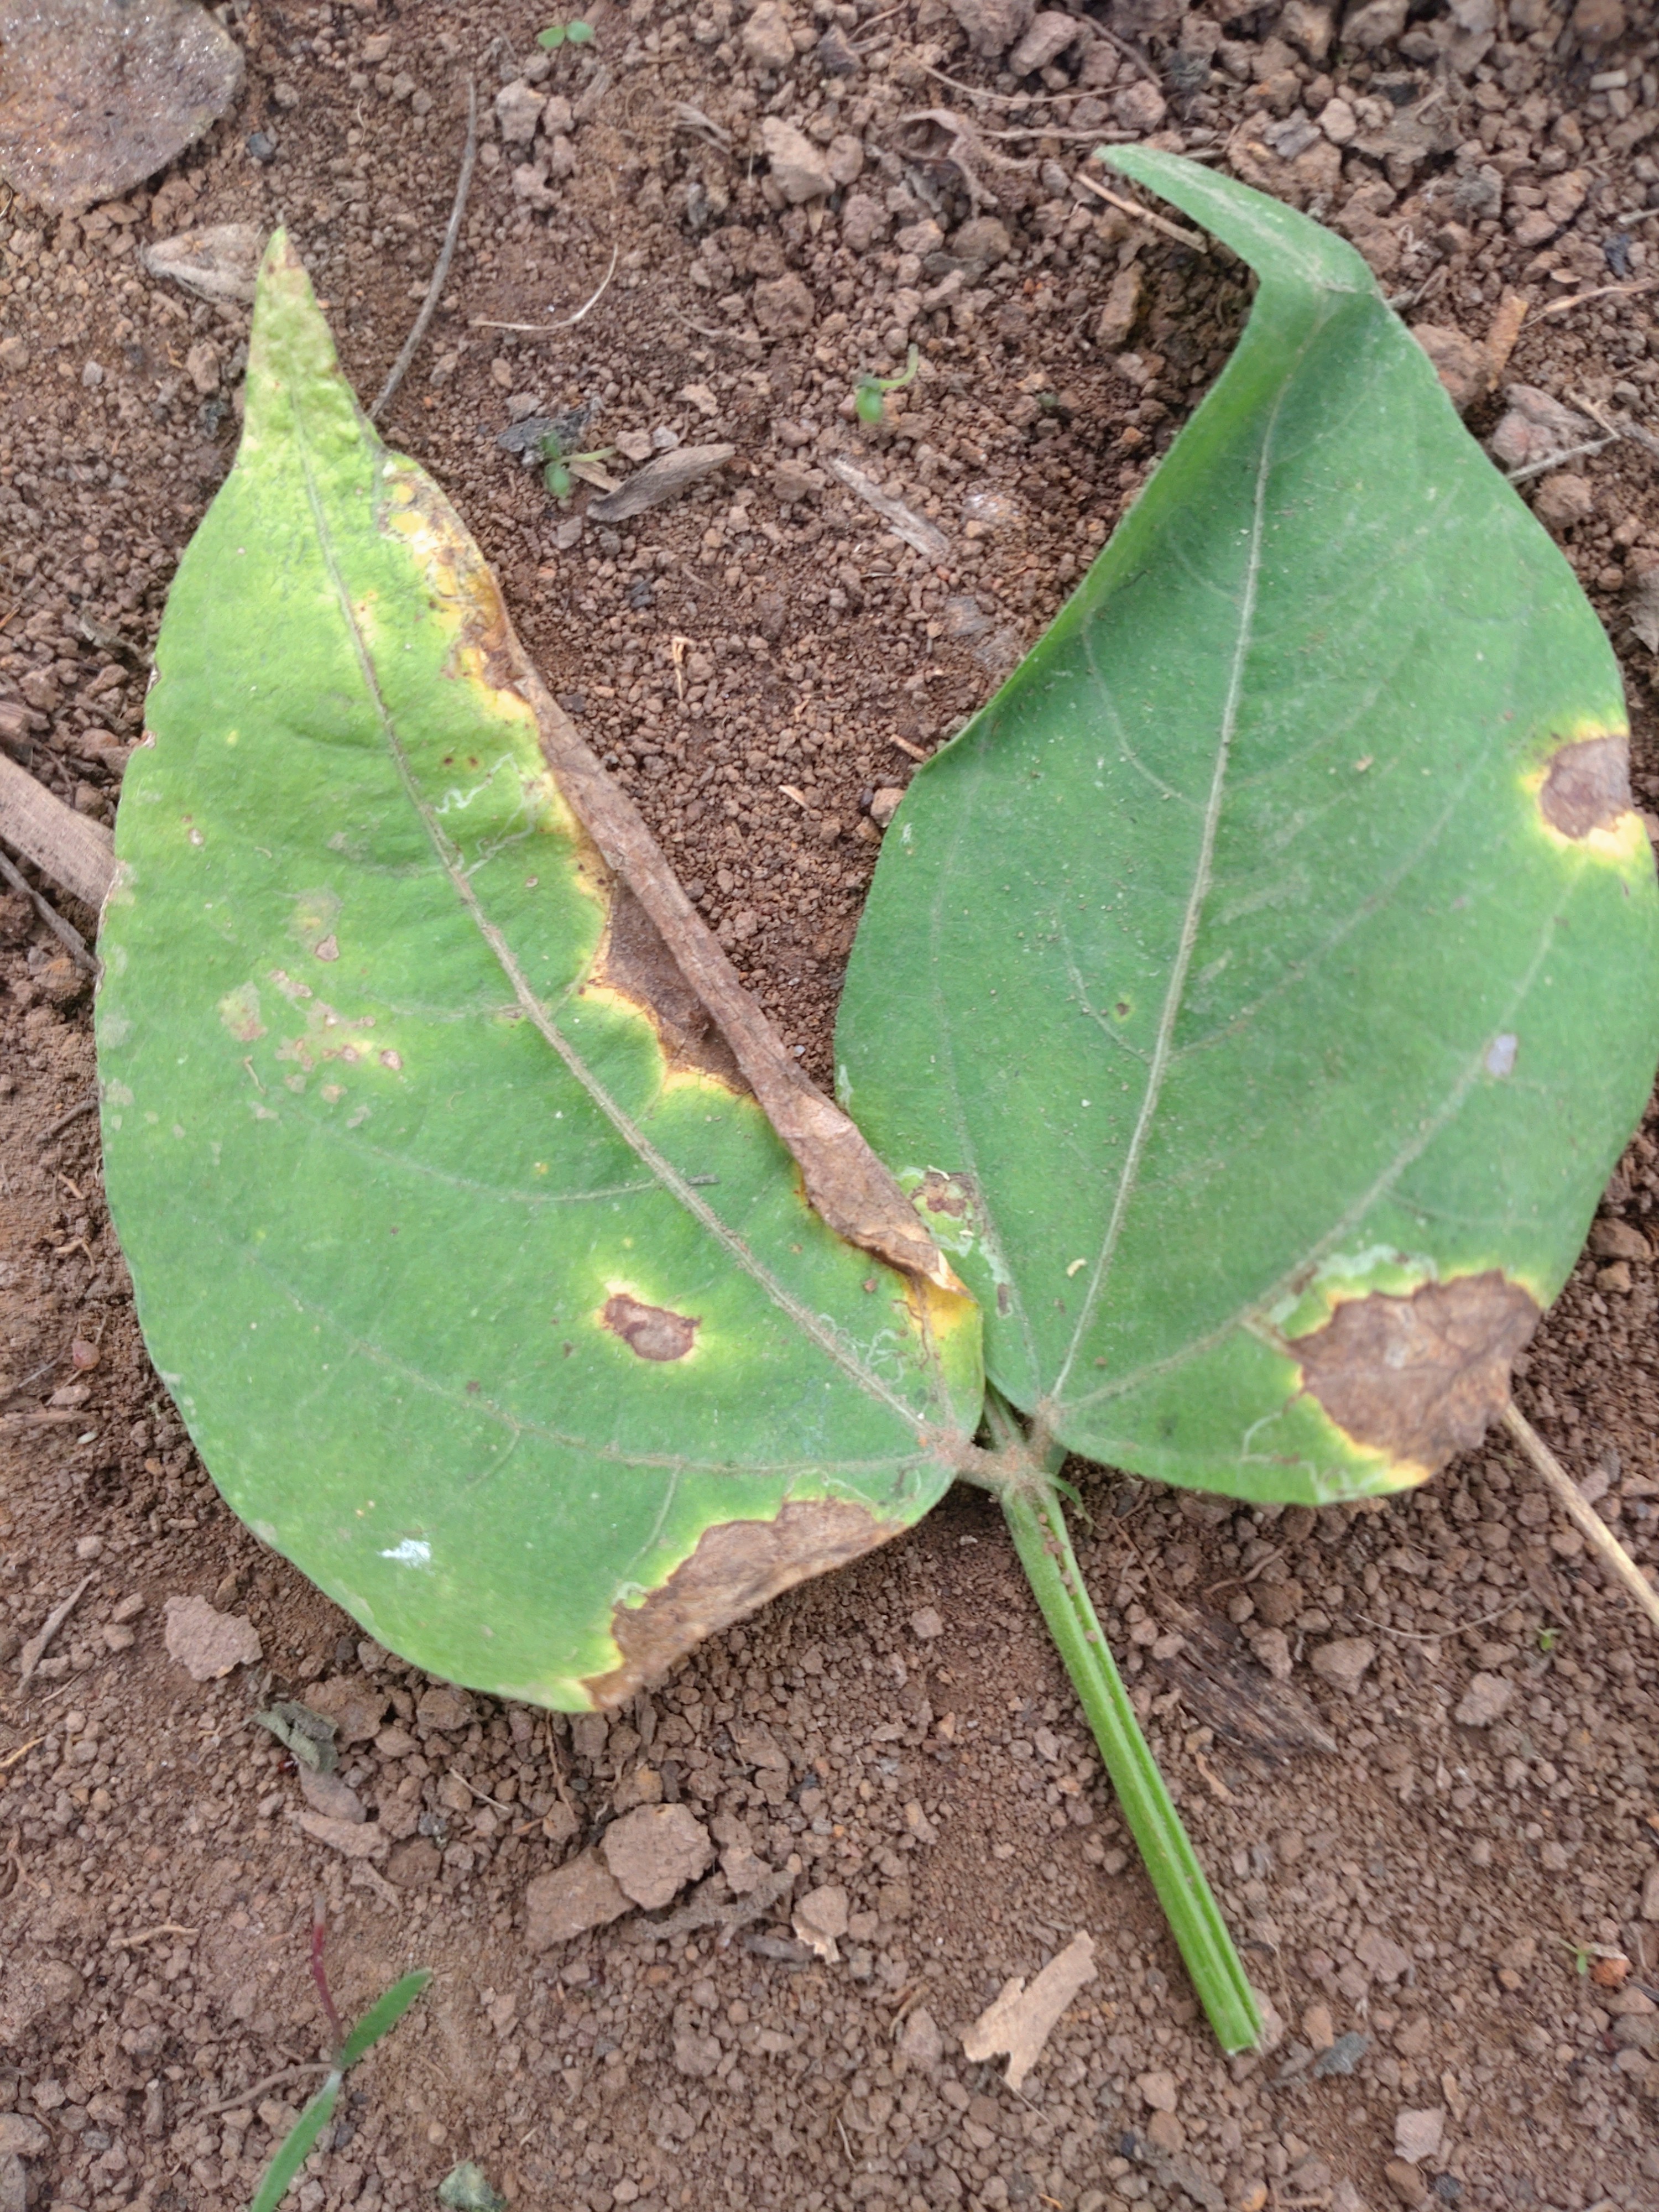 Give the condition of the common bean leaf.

anthracnose
